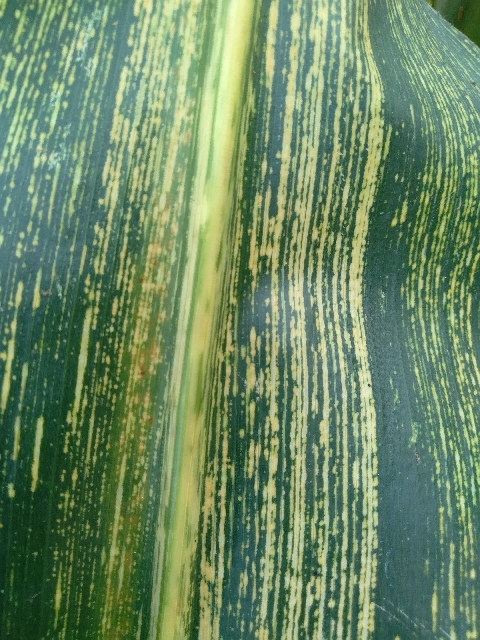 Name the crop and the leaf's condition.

maize, maize streak virus
